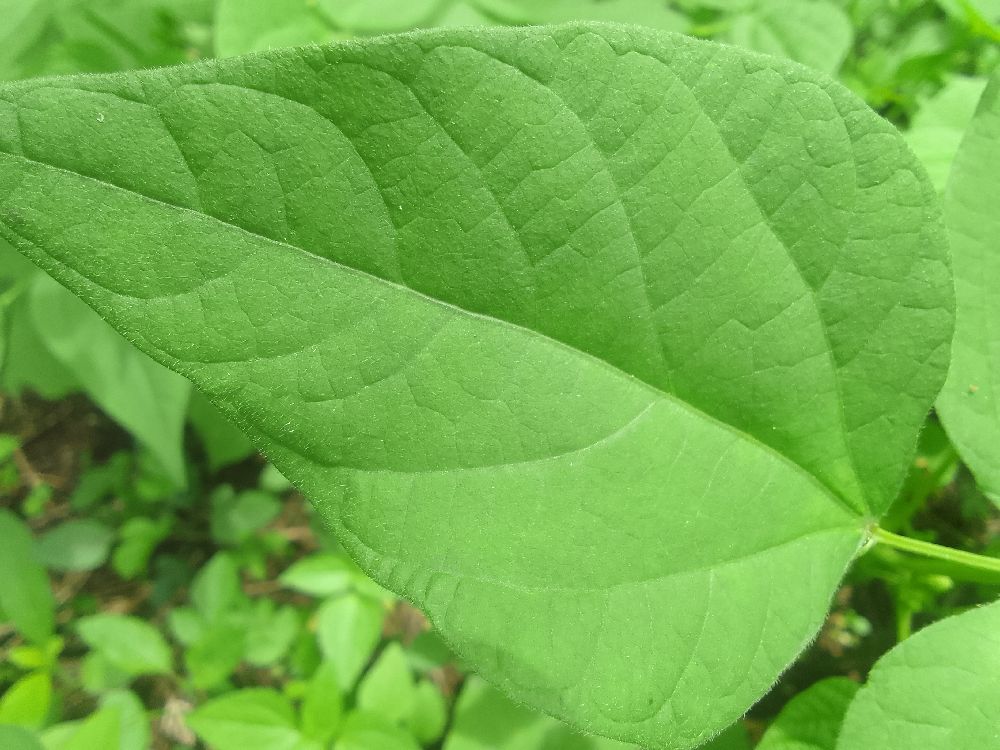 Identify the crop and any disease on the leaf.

common bean, healthy
